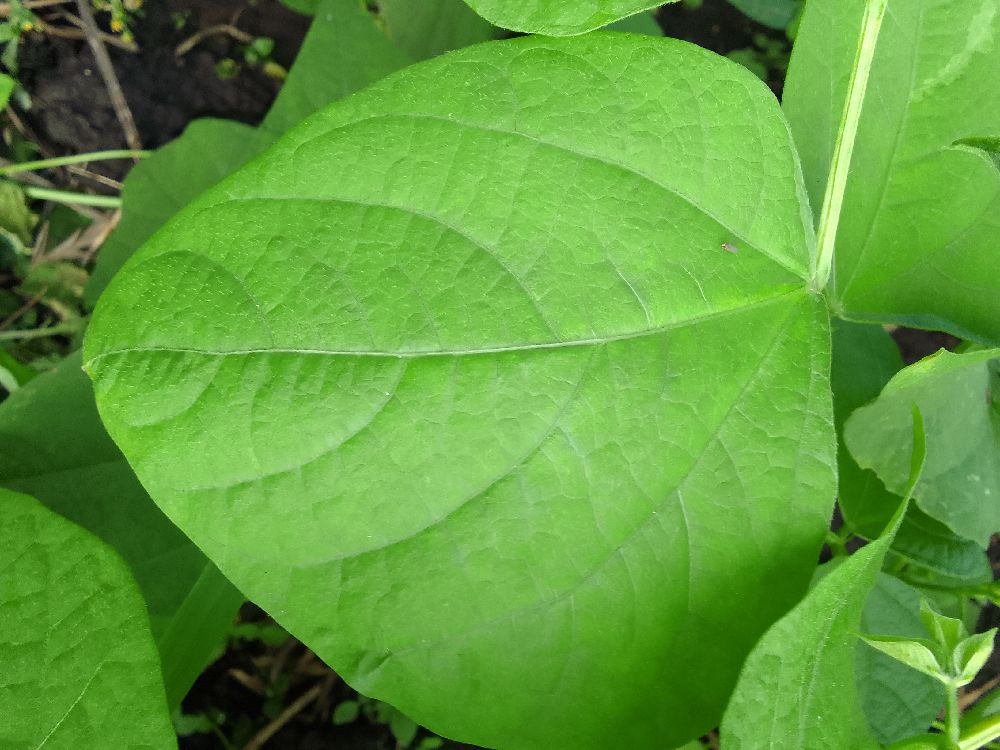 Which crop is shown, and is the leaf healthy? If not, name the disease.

common bean, healthy
